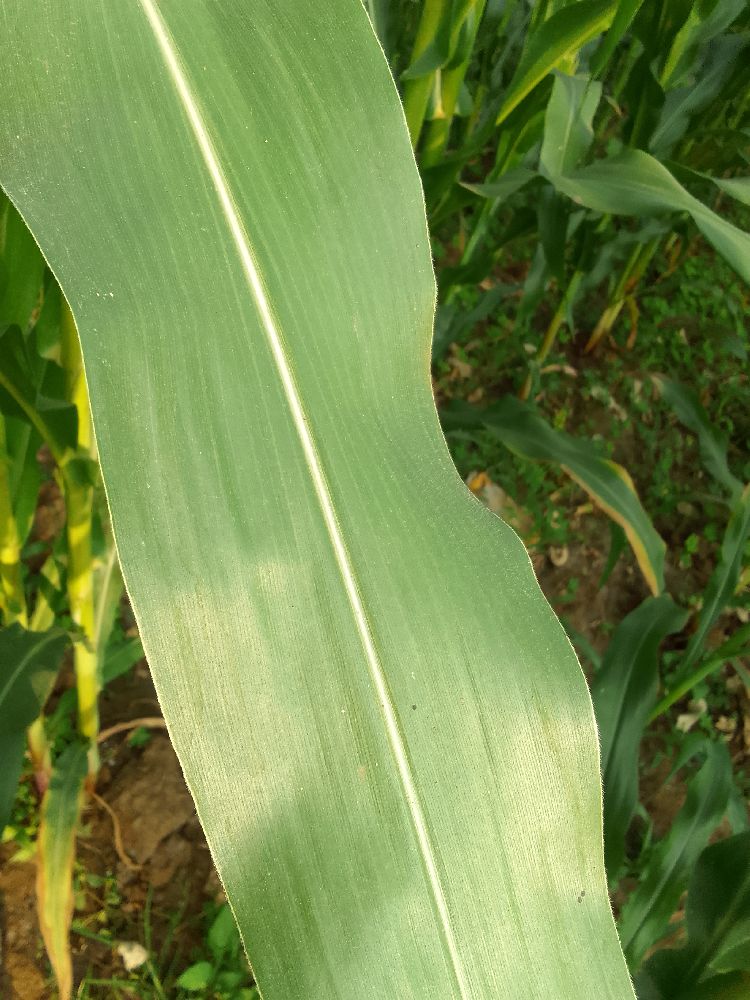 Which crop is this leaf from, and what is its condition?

maize, healthy
